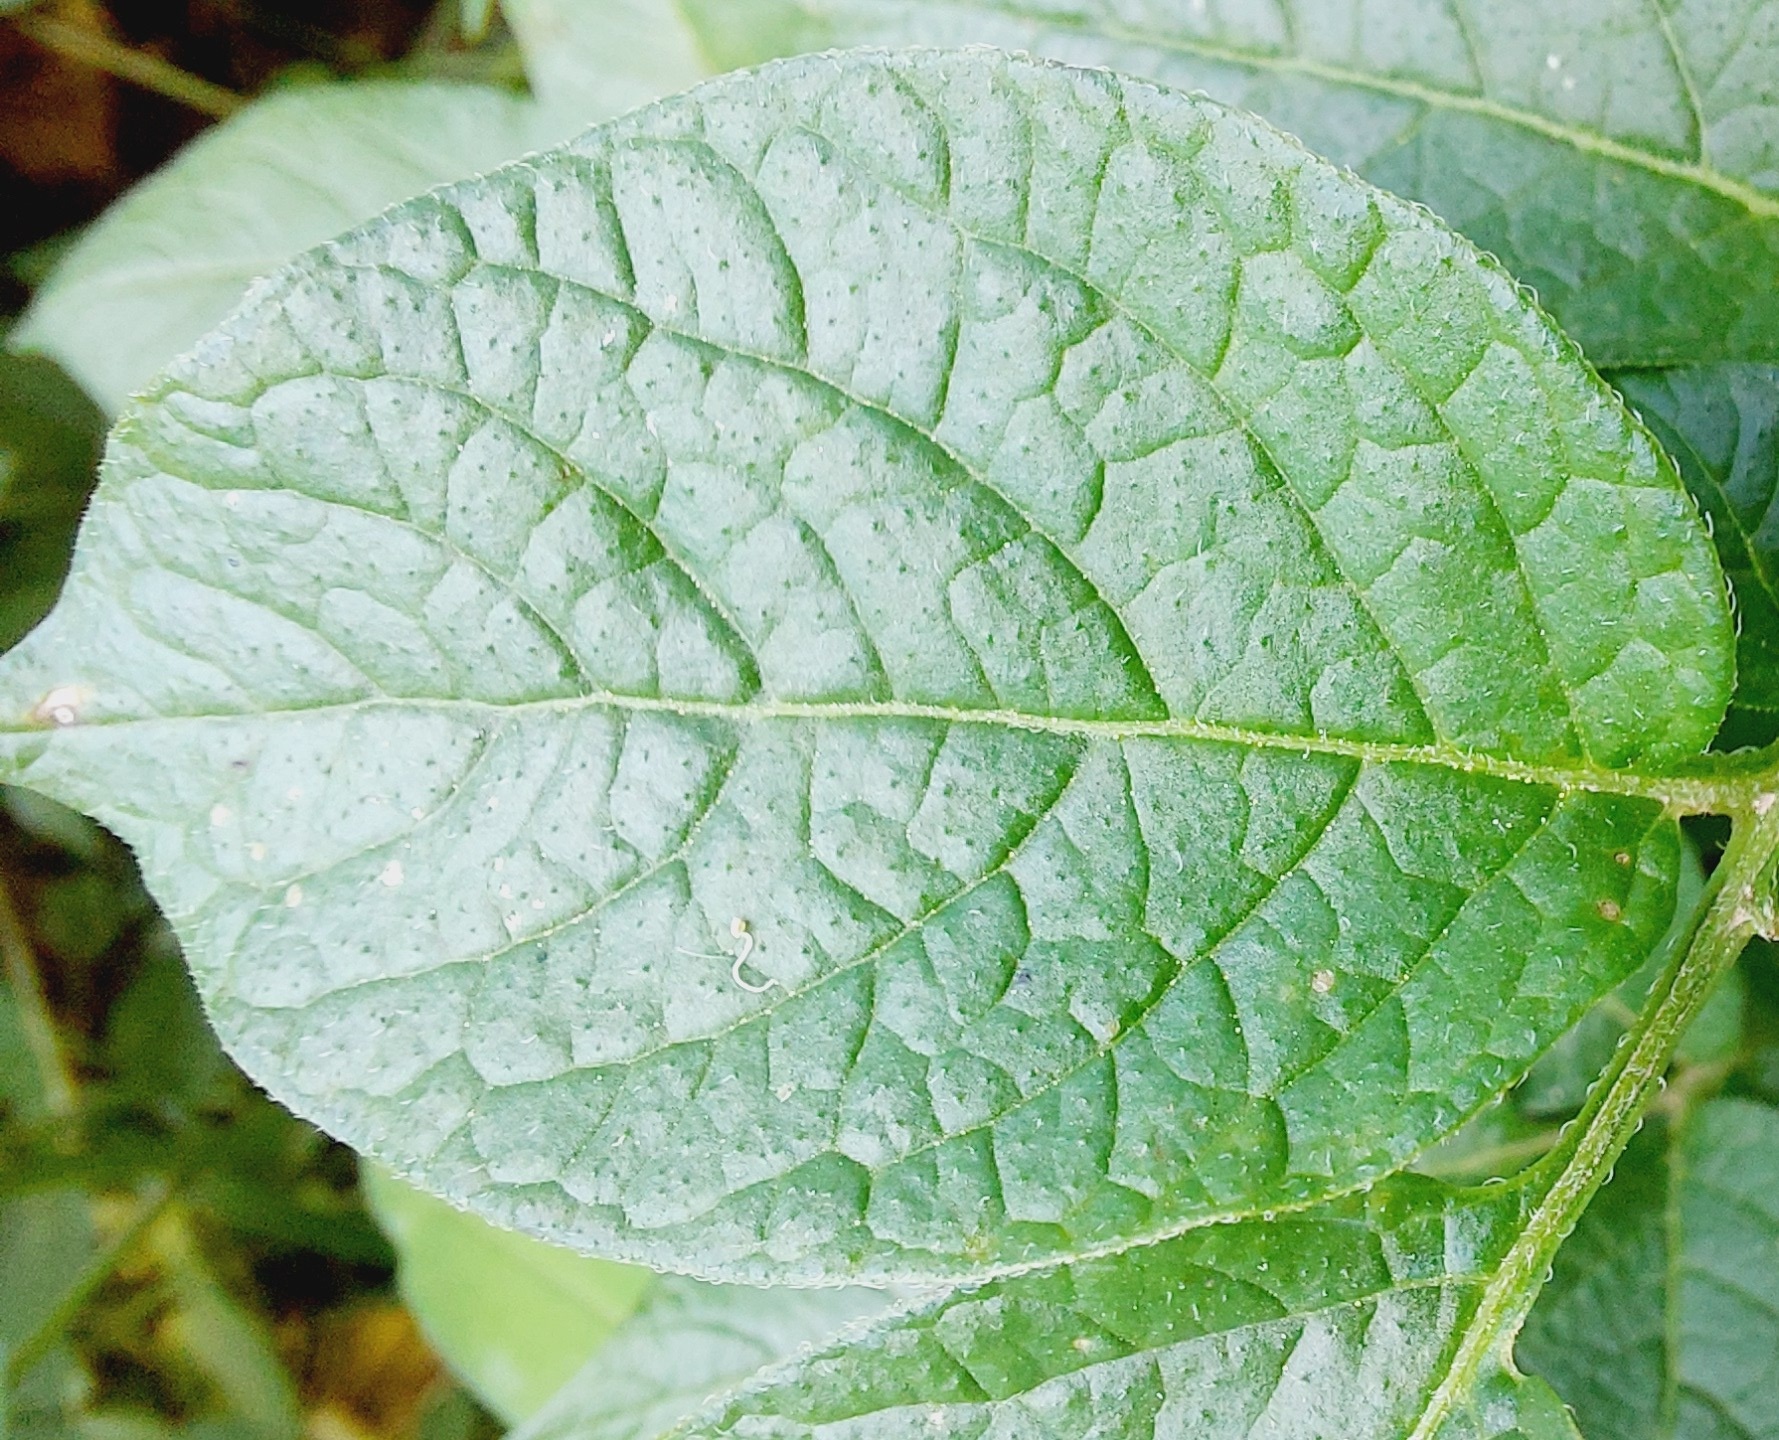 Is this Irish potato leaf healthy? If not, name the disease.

healthy
